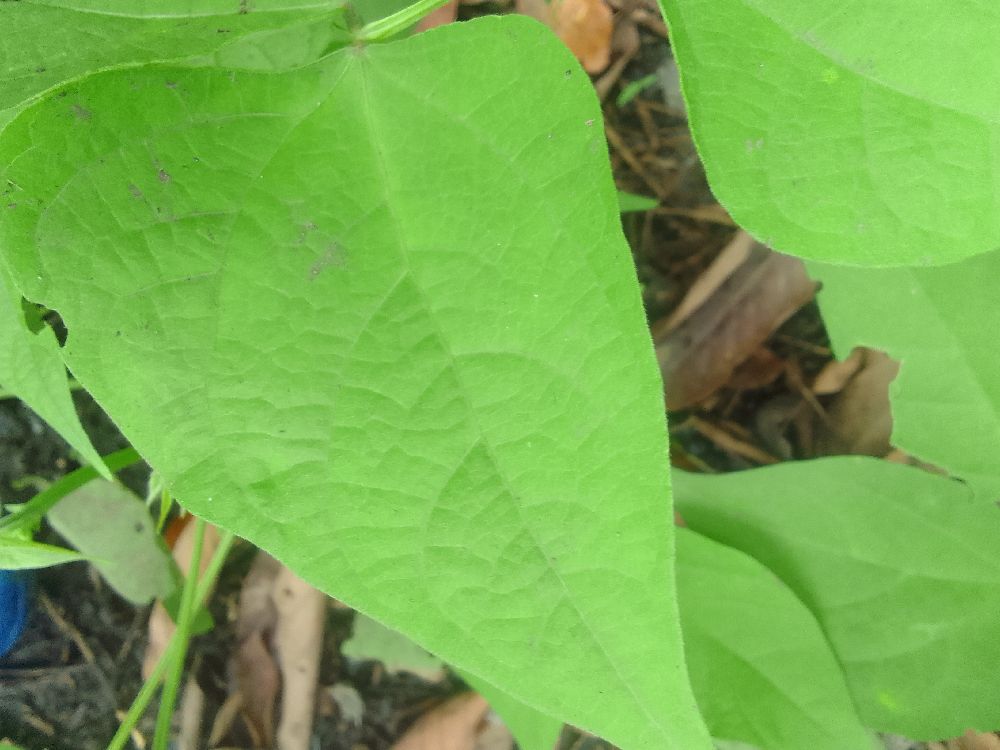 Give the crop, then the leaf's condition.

common bean, healthy
